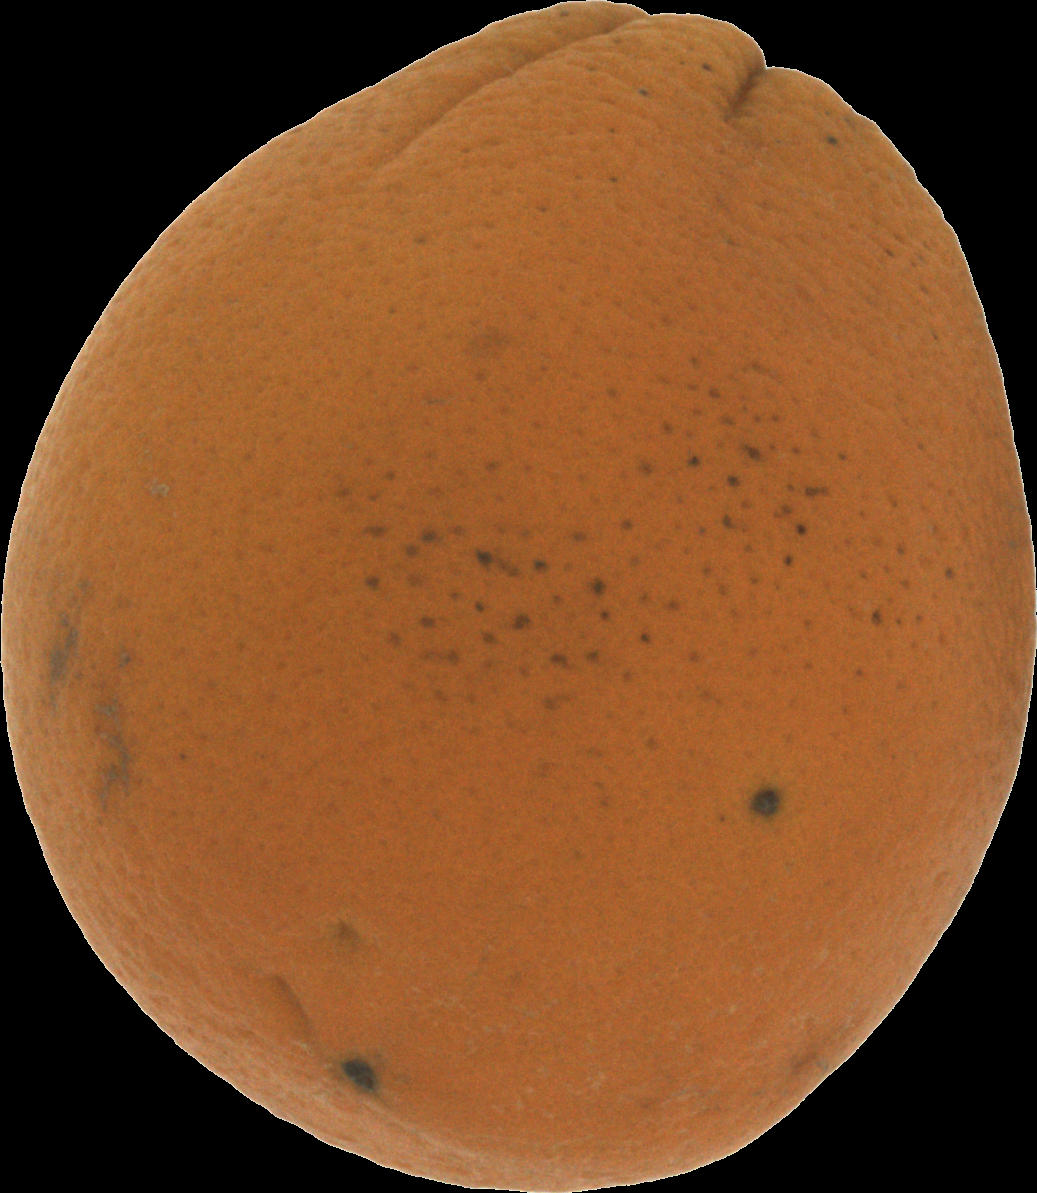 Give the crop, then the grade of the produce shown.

orange, bad
